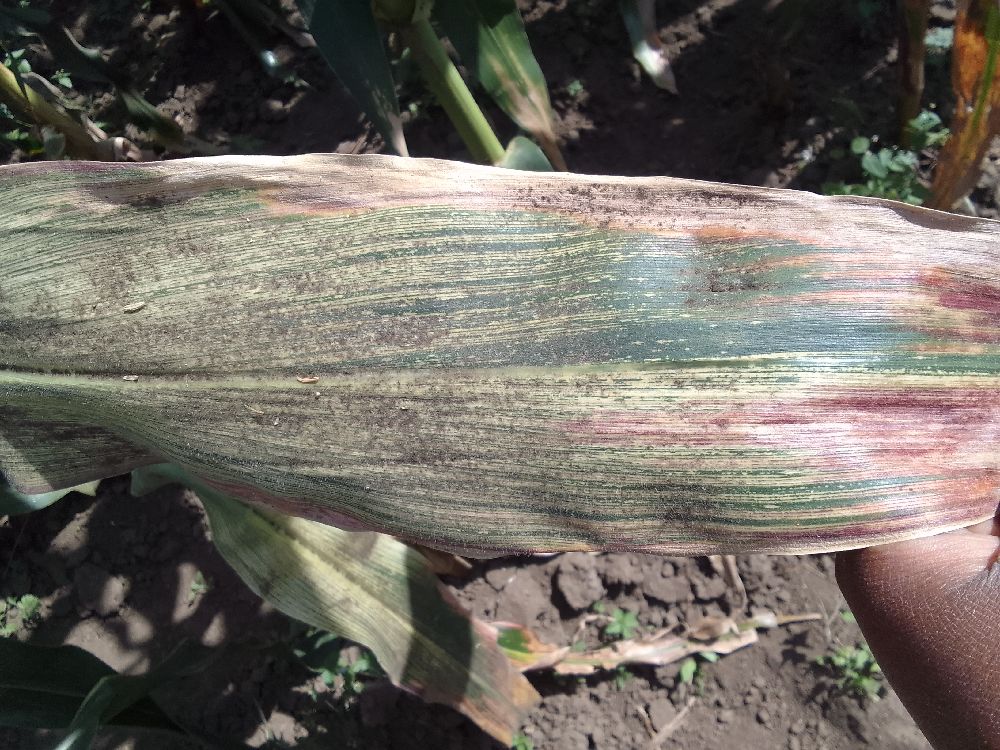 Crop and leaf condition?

maize, maize streak virus
